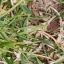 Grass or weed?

grass
